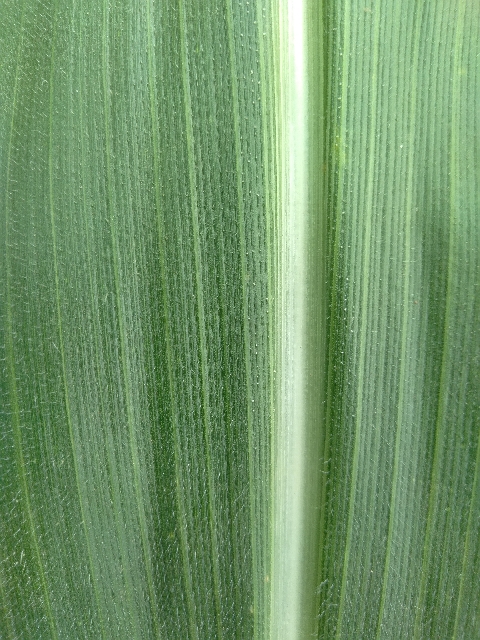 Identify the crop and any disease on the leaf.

maize, healthy
